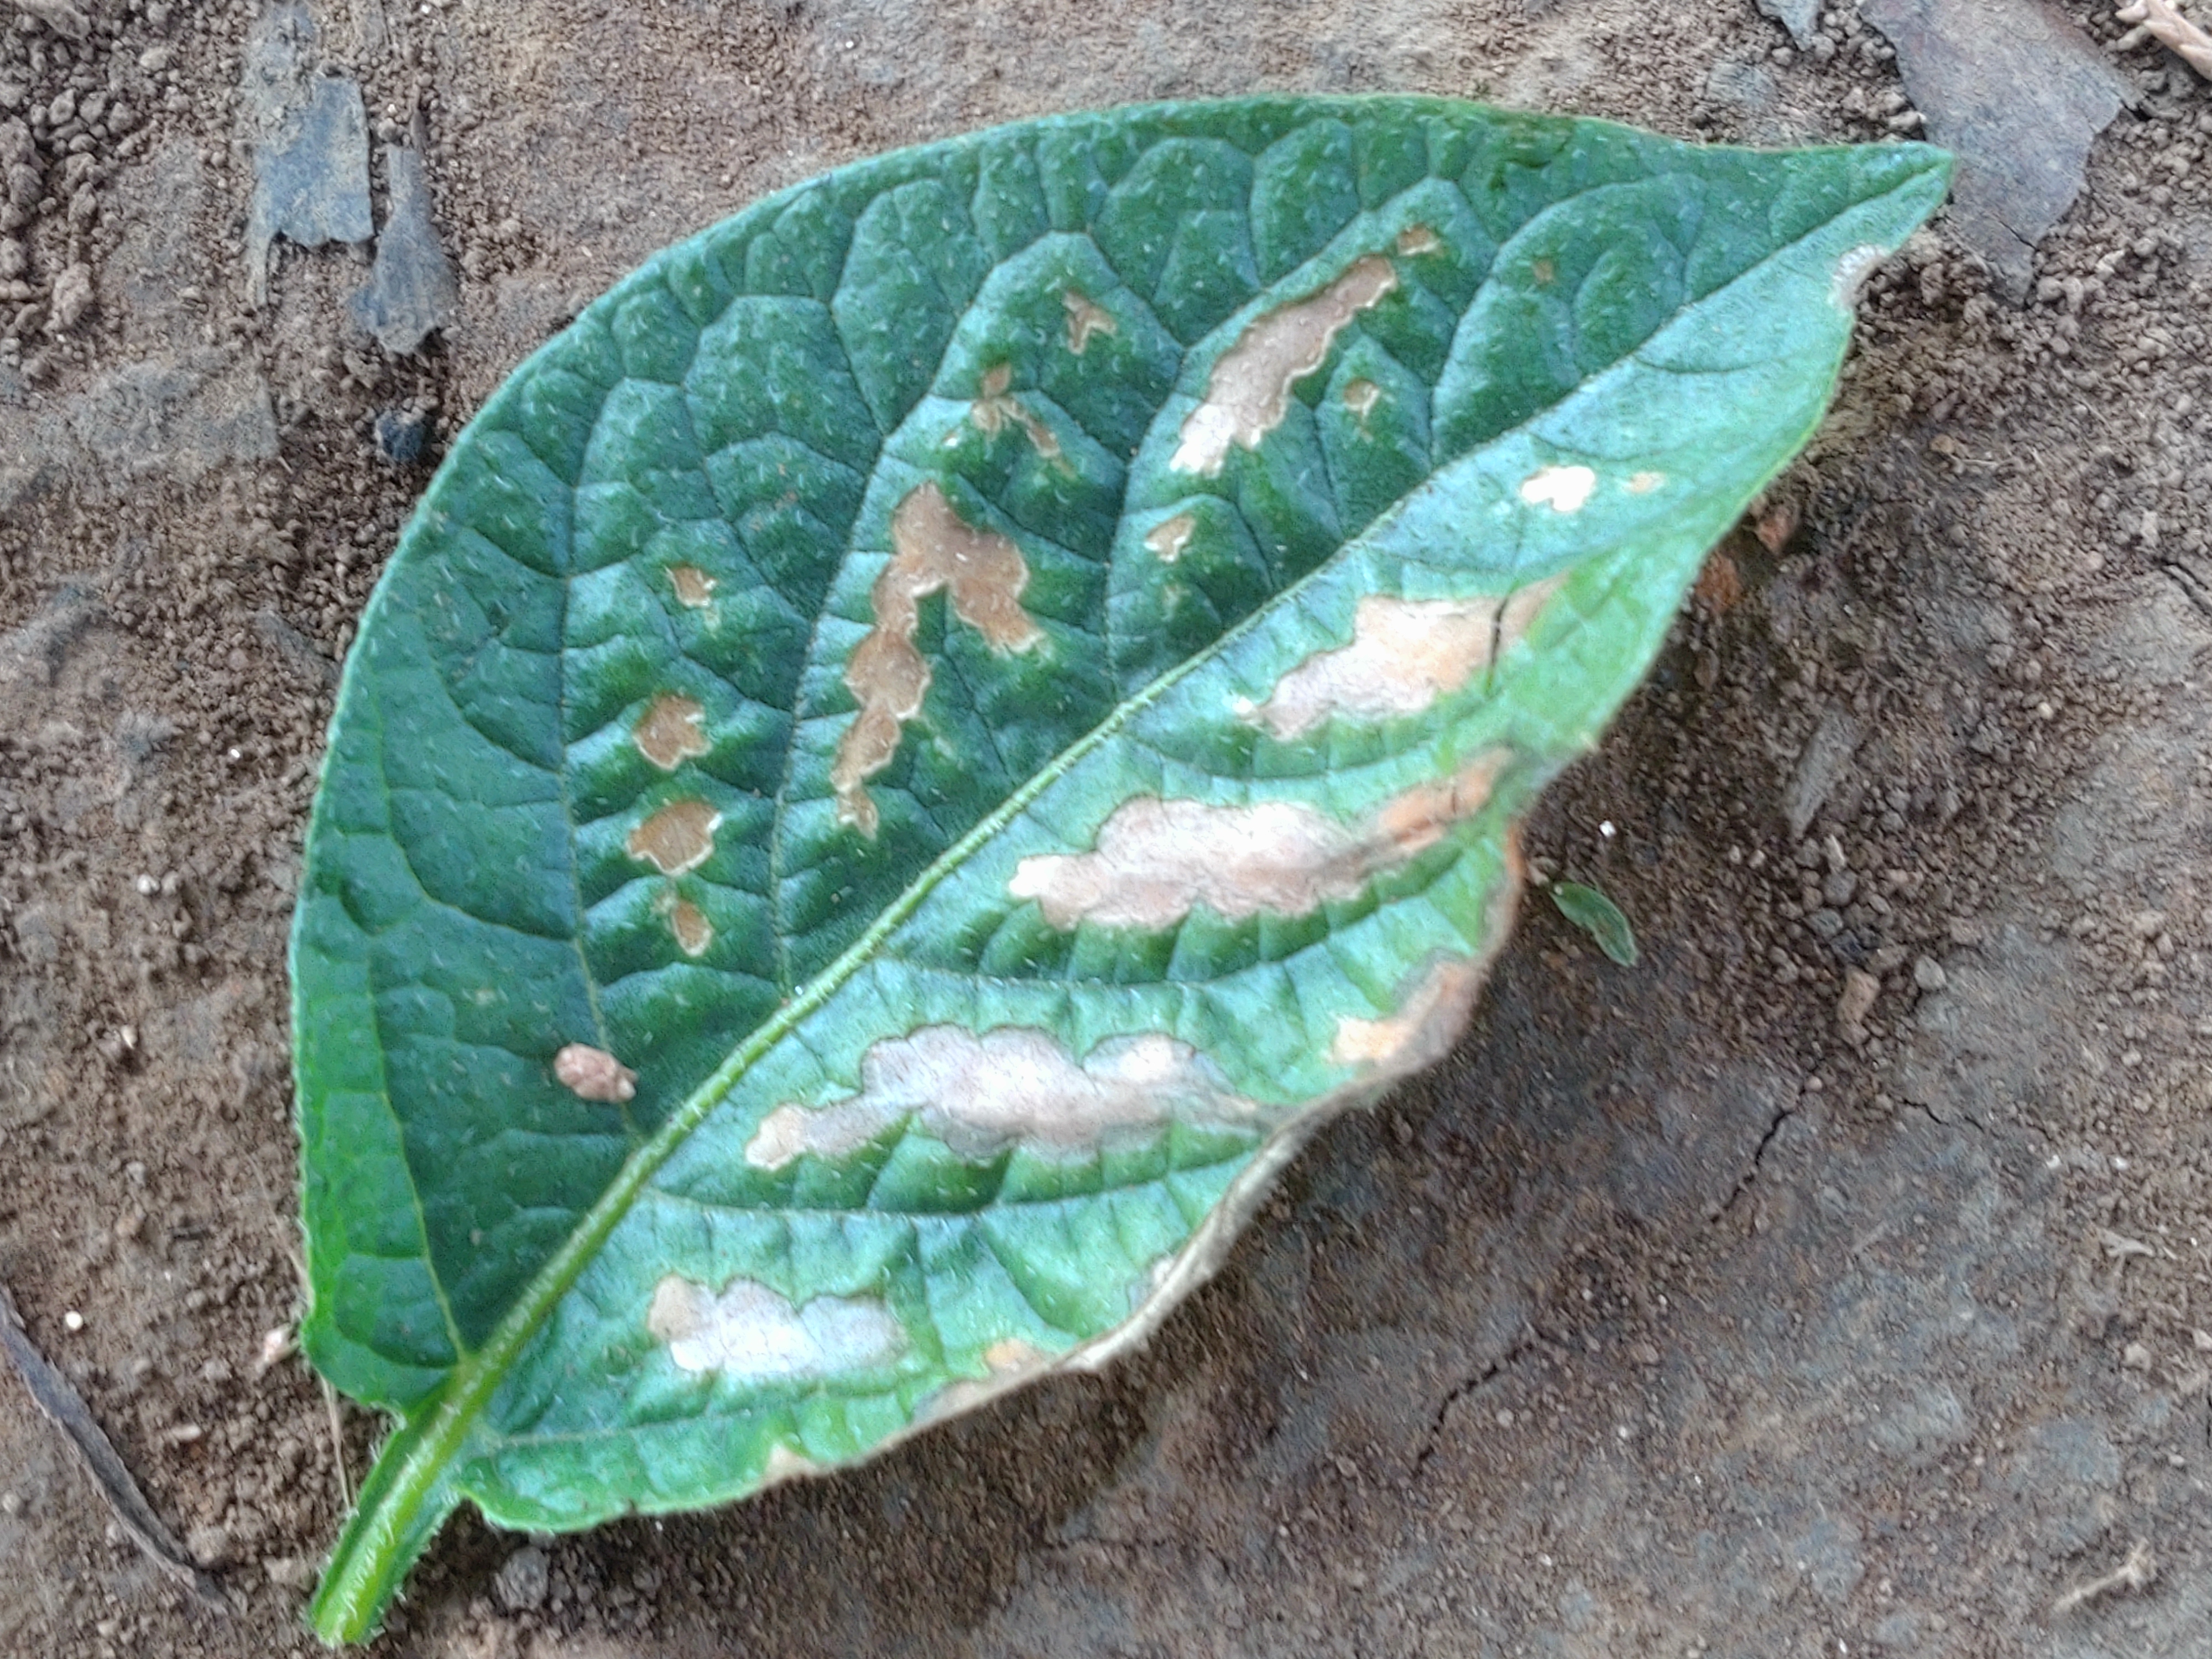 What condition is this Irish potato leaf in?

early blight
